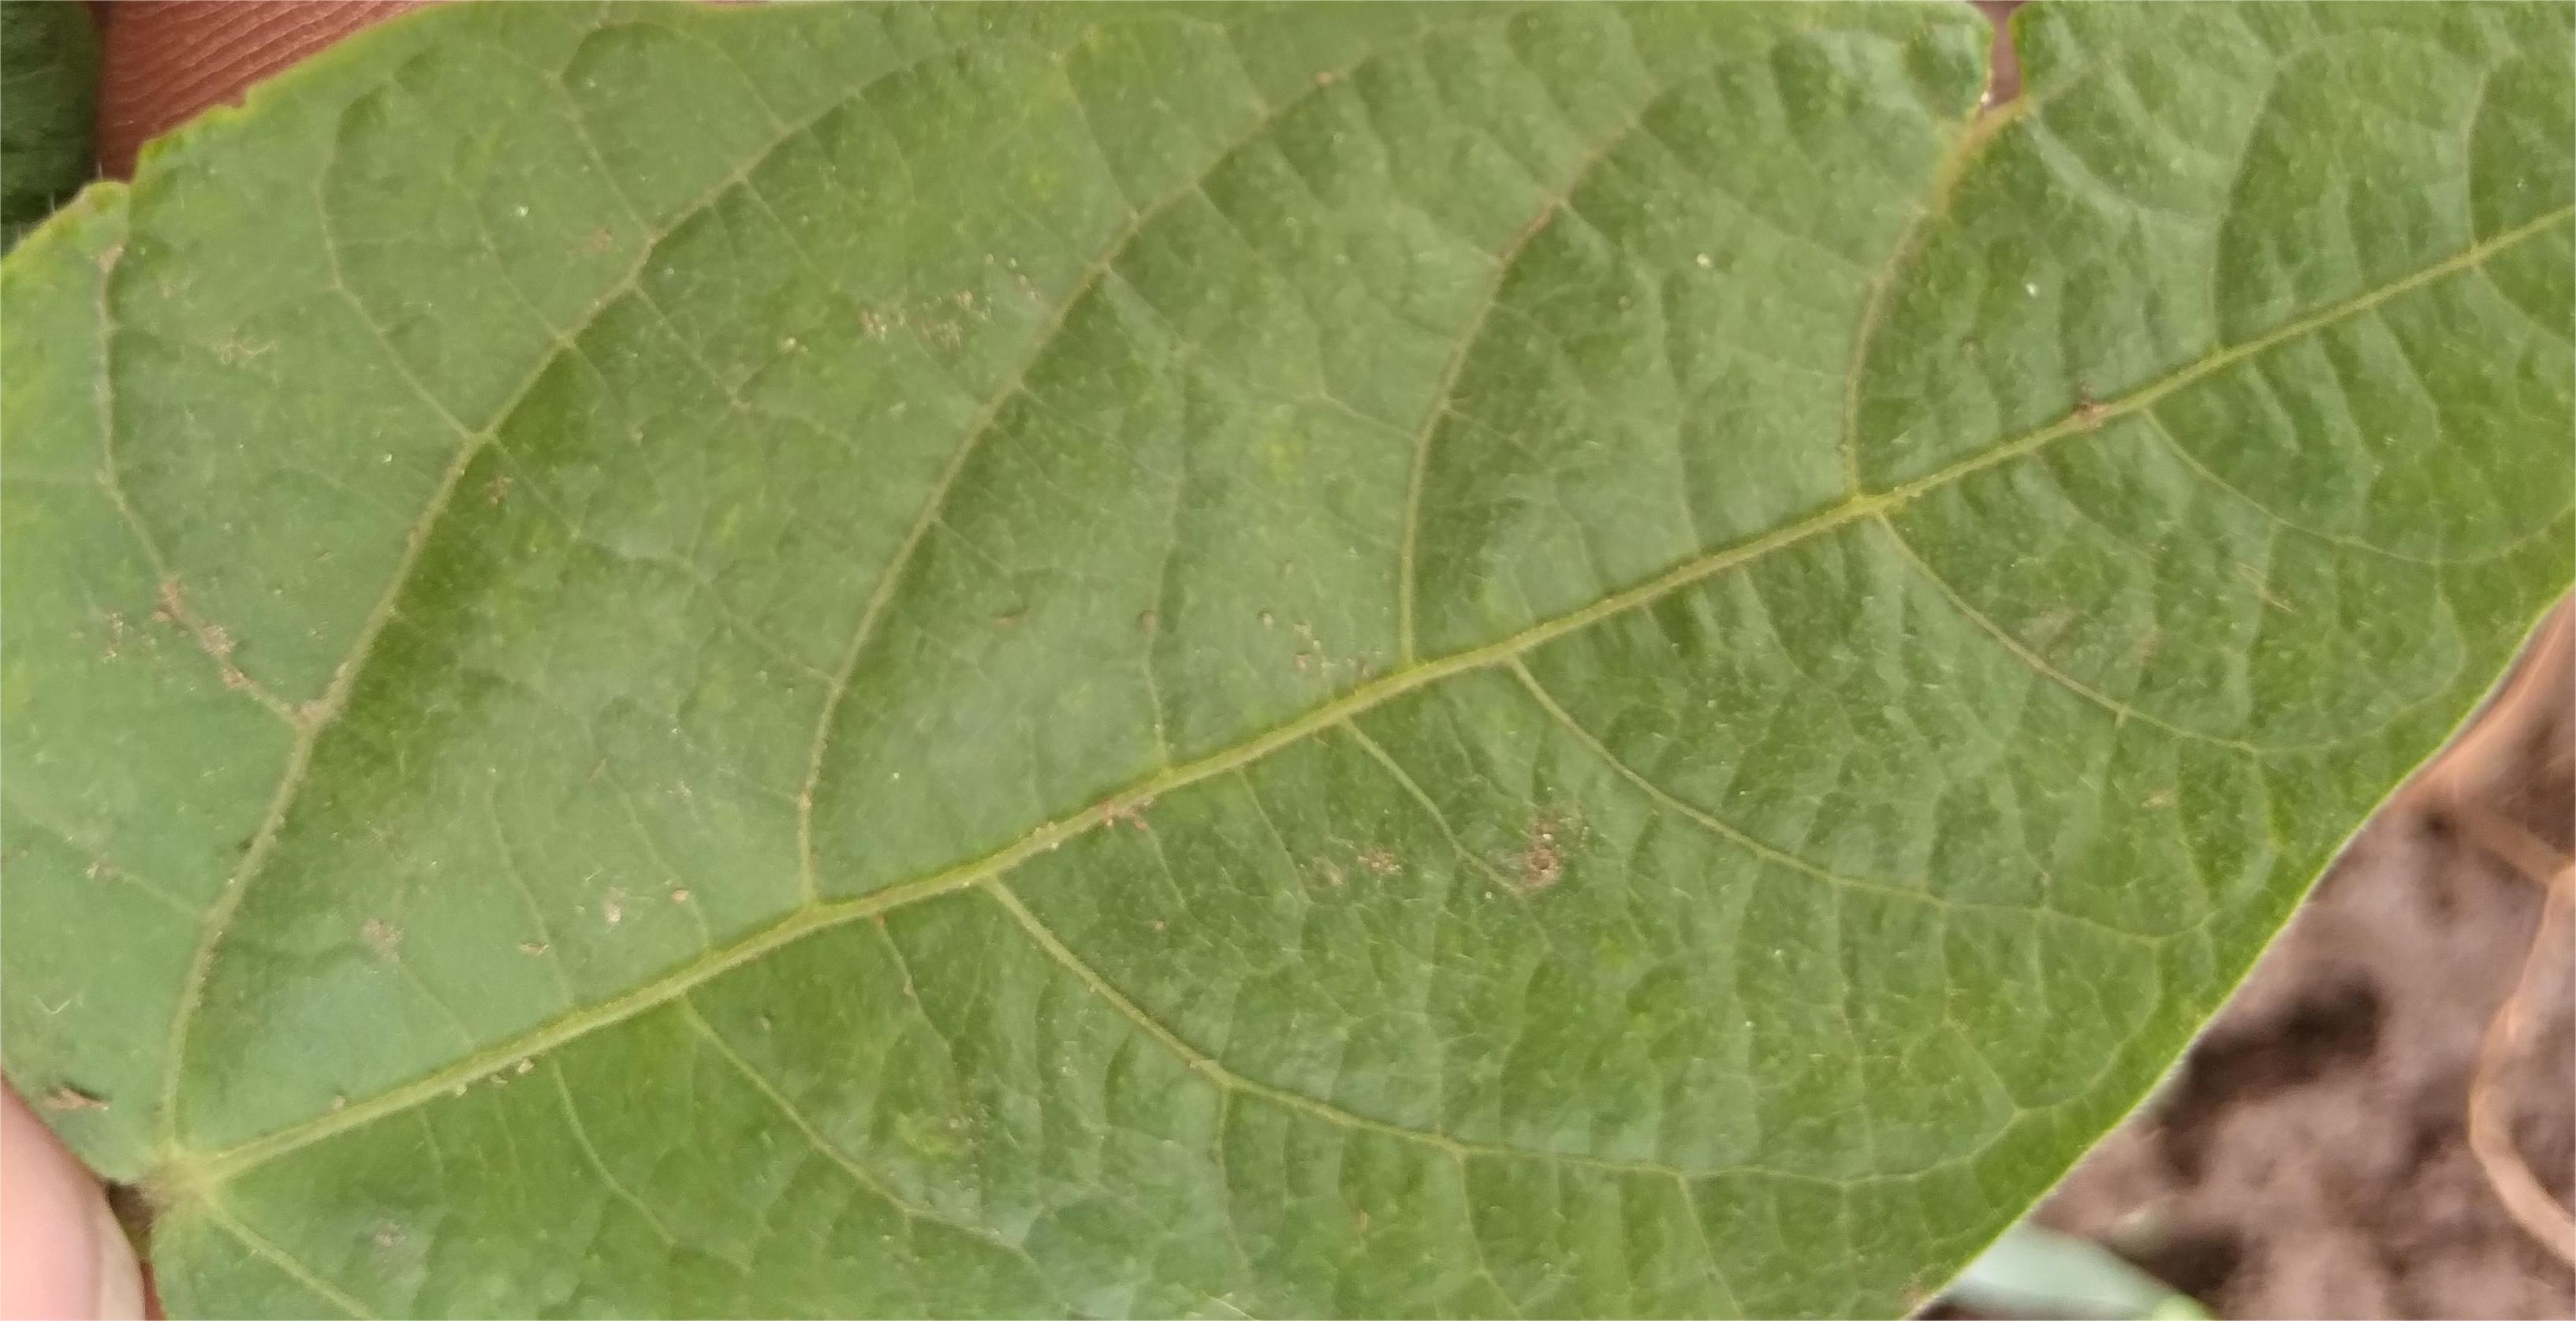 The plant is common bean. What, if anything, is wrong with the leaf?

healthy
